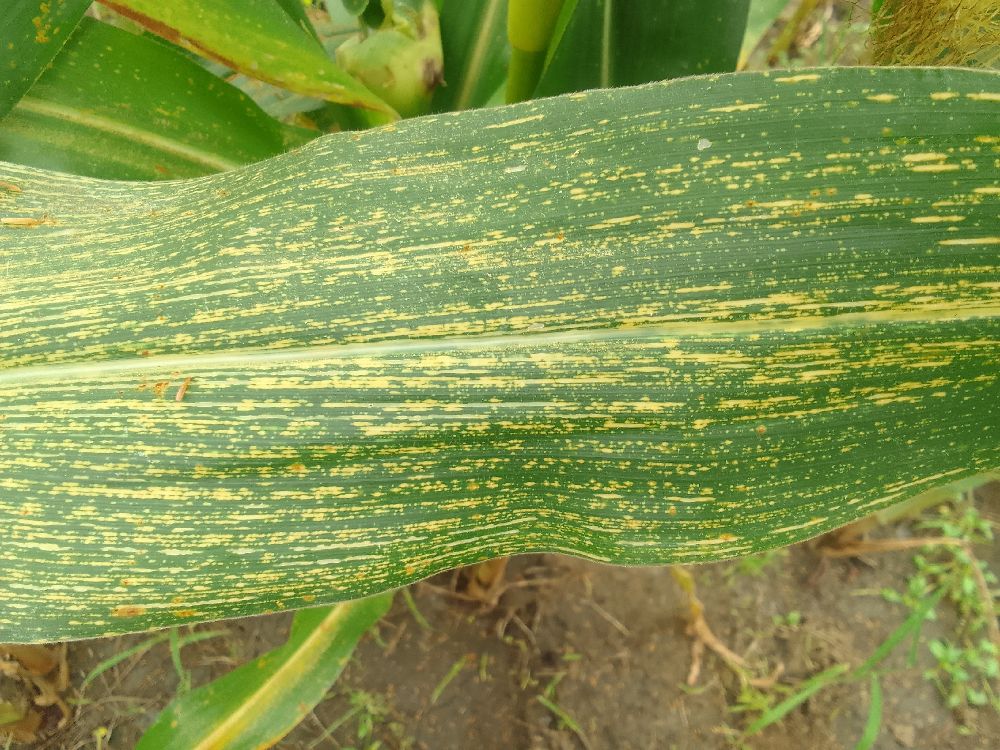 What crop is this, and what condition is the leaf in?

maize, maize streak virus
